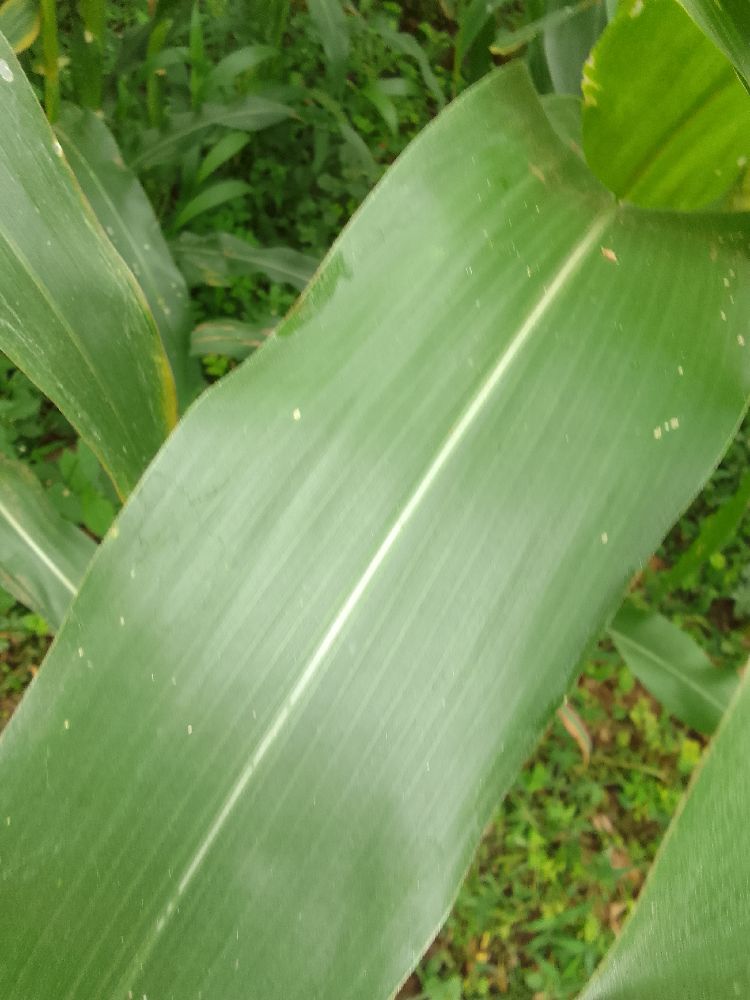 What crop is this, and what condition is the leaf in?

maize, healthy
